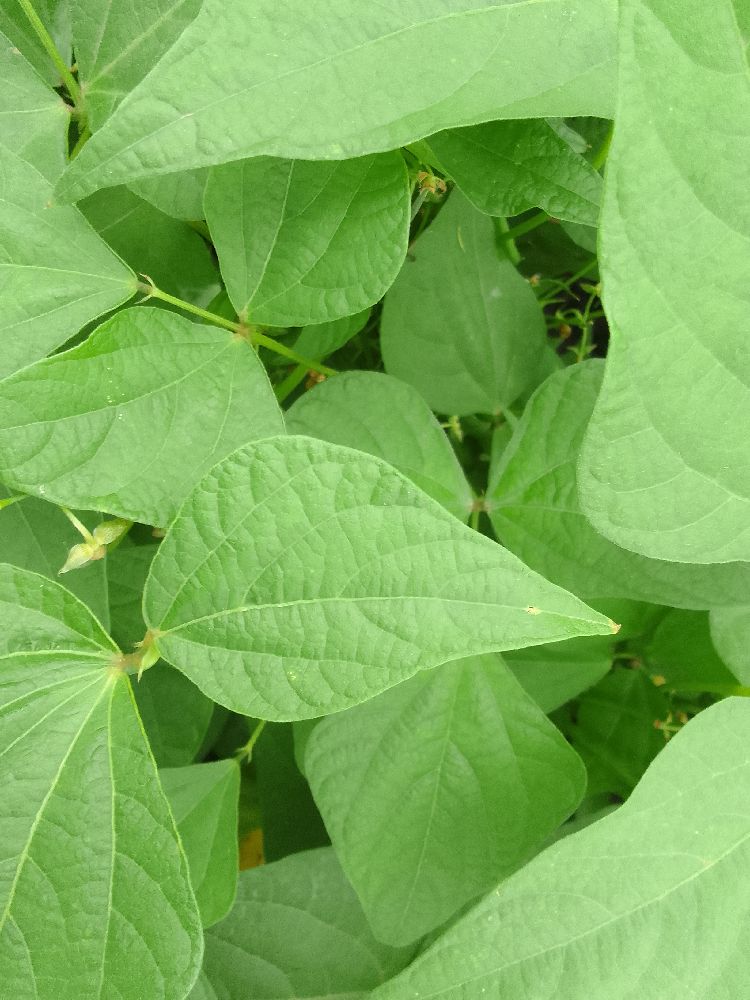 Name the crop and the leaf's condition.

common bean, healthy
